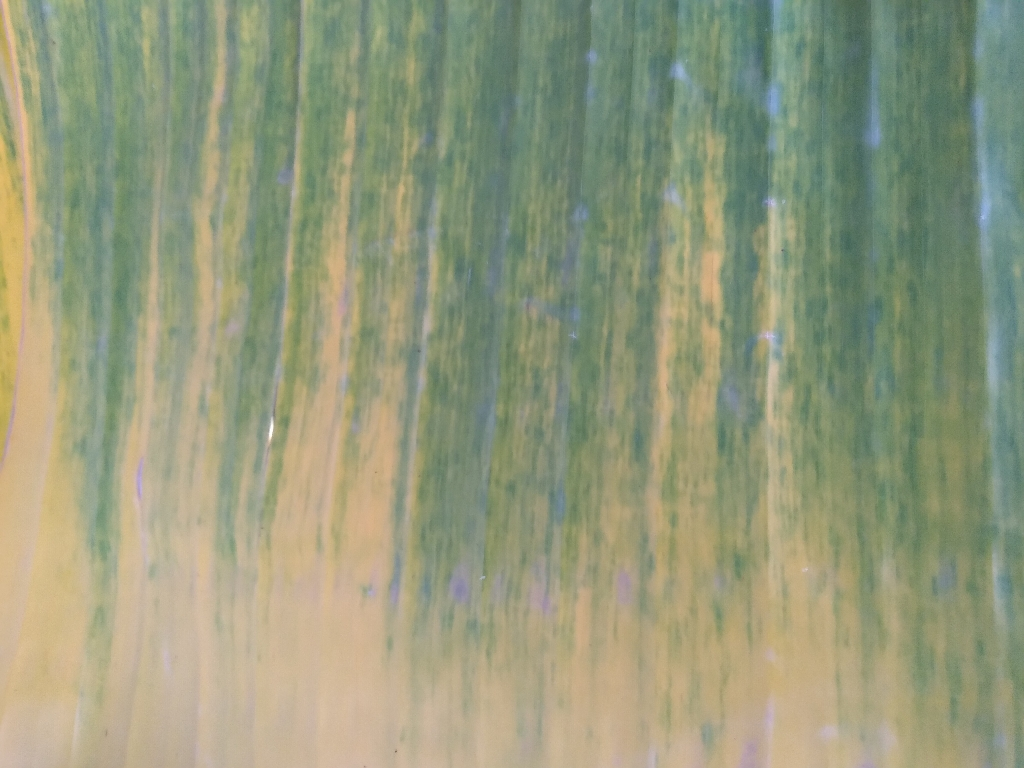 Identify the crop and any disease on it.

banana, fusarium wilt race 1
